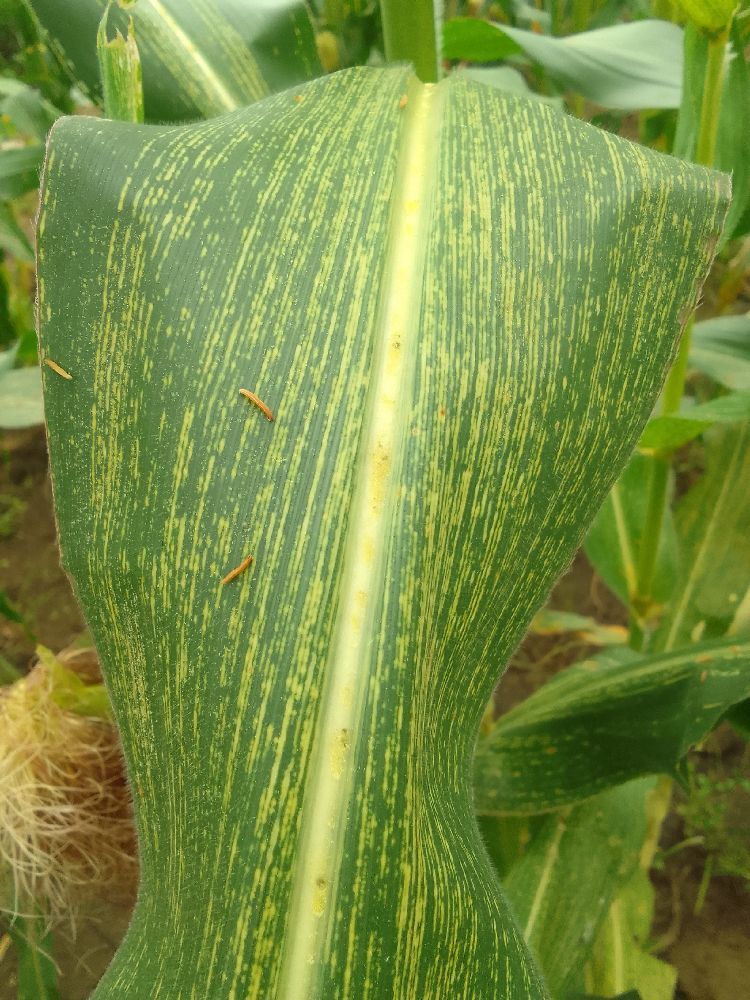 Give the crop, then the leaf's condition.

maize, maize streak virus
